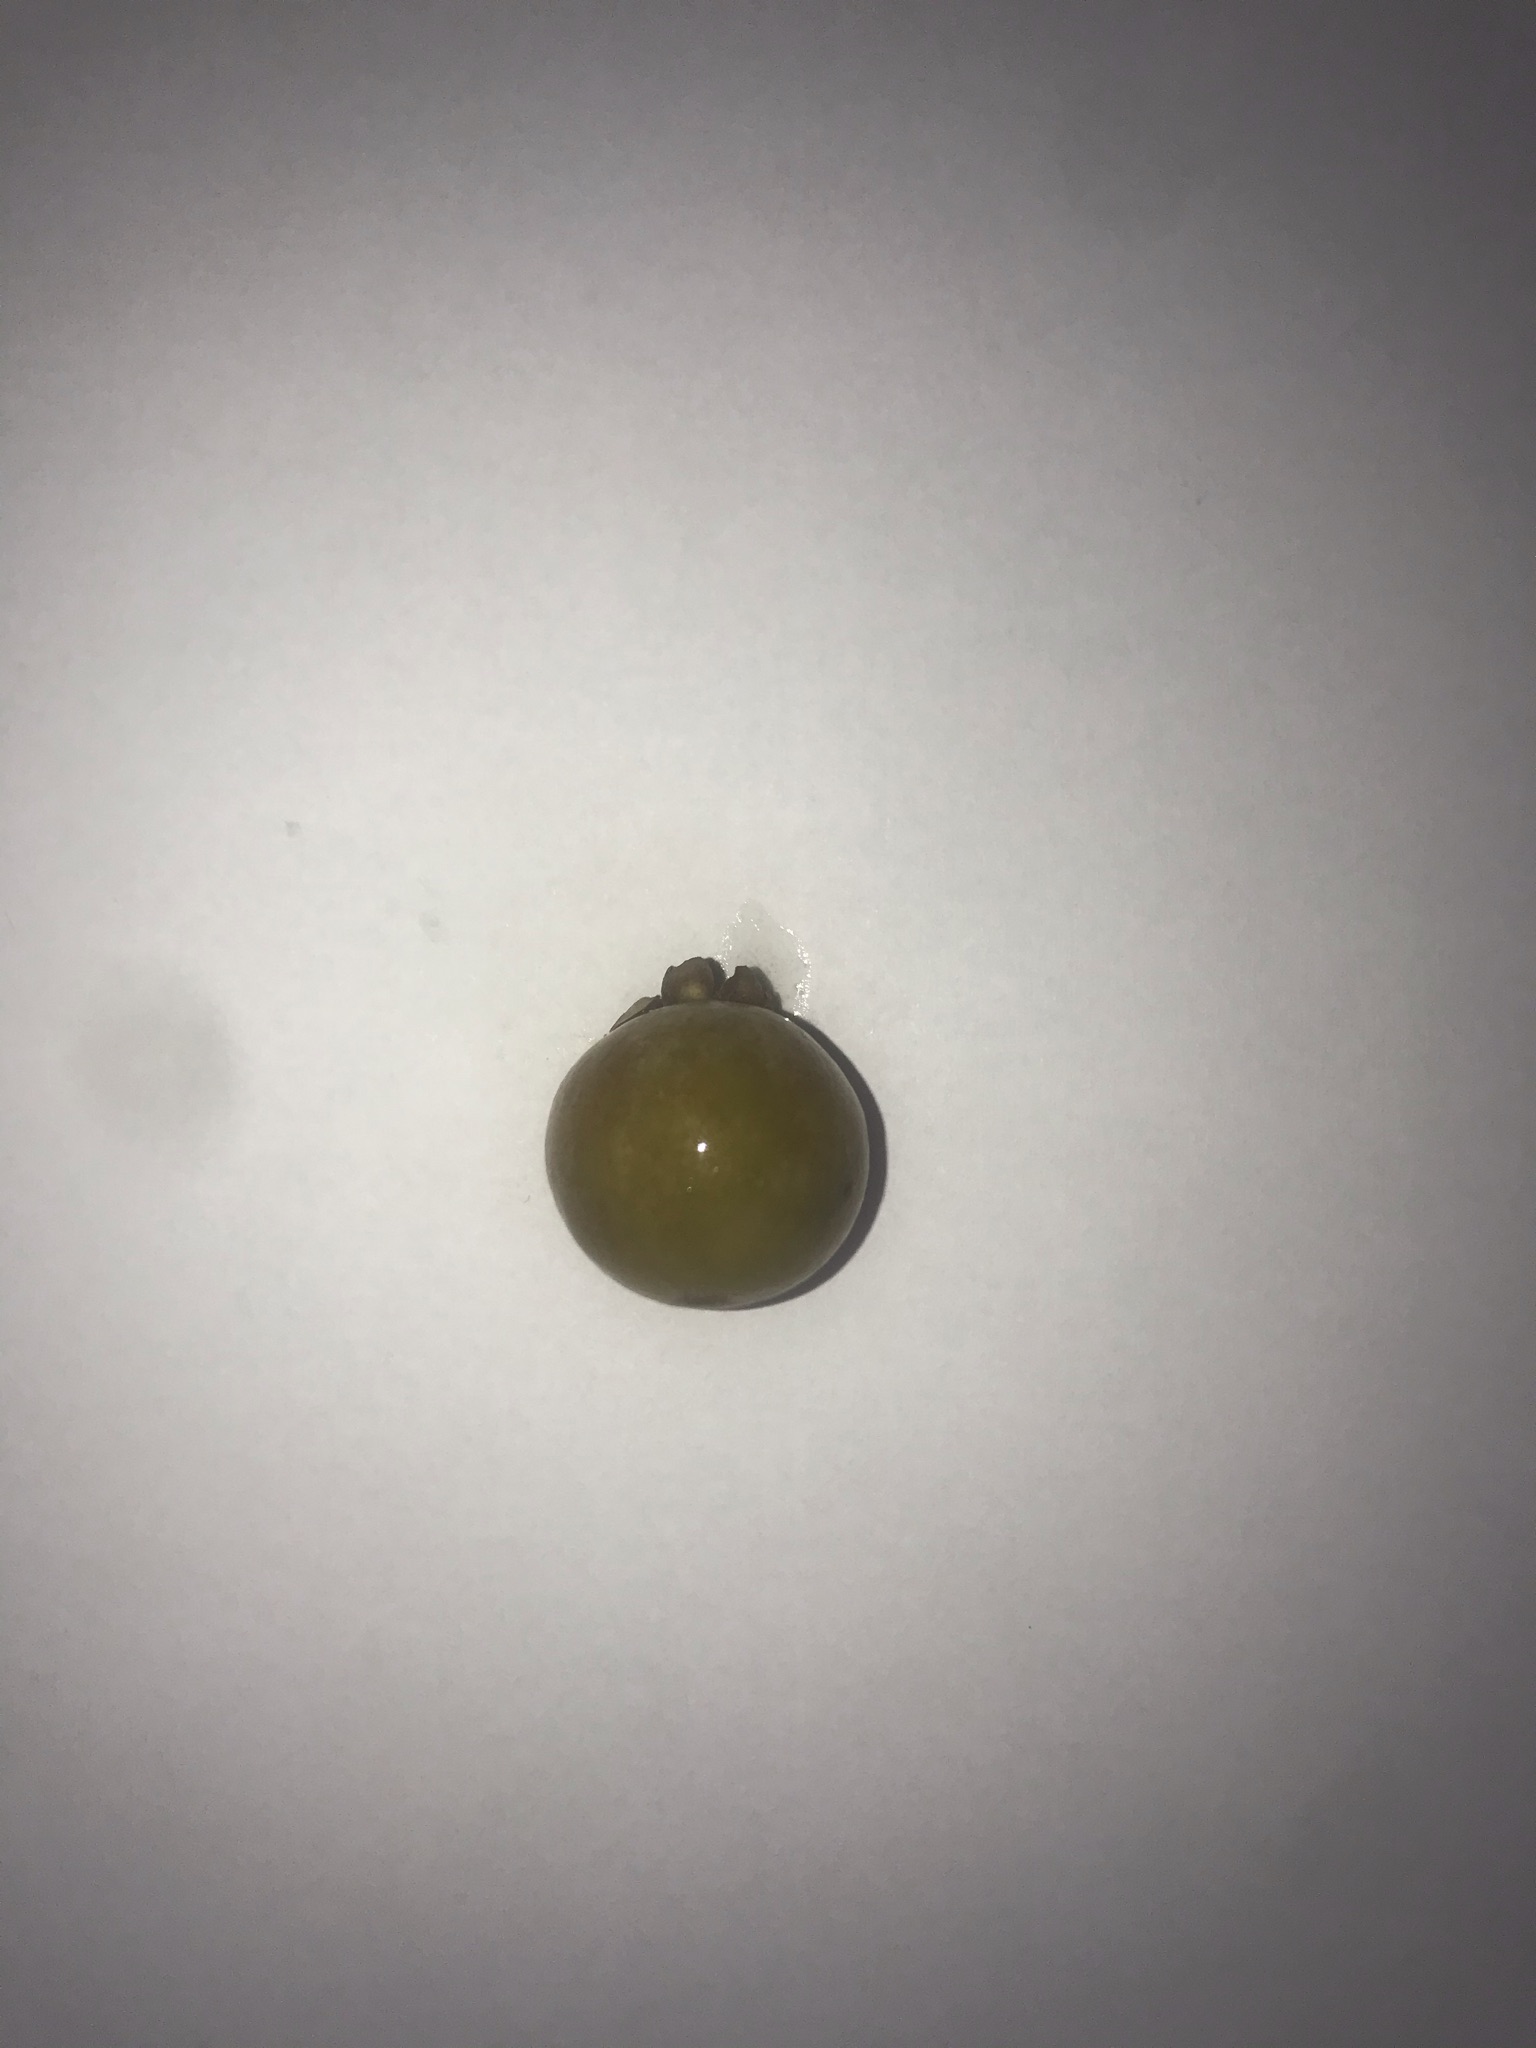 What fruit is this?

gabiroba
